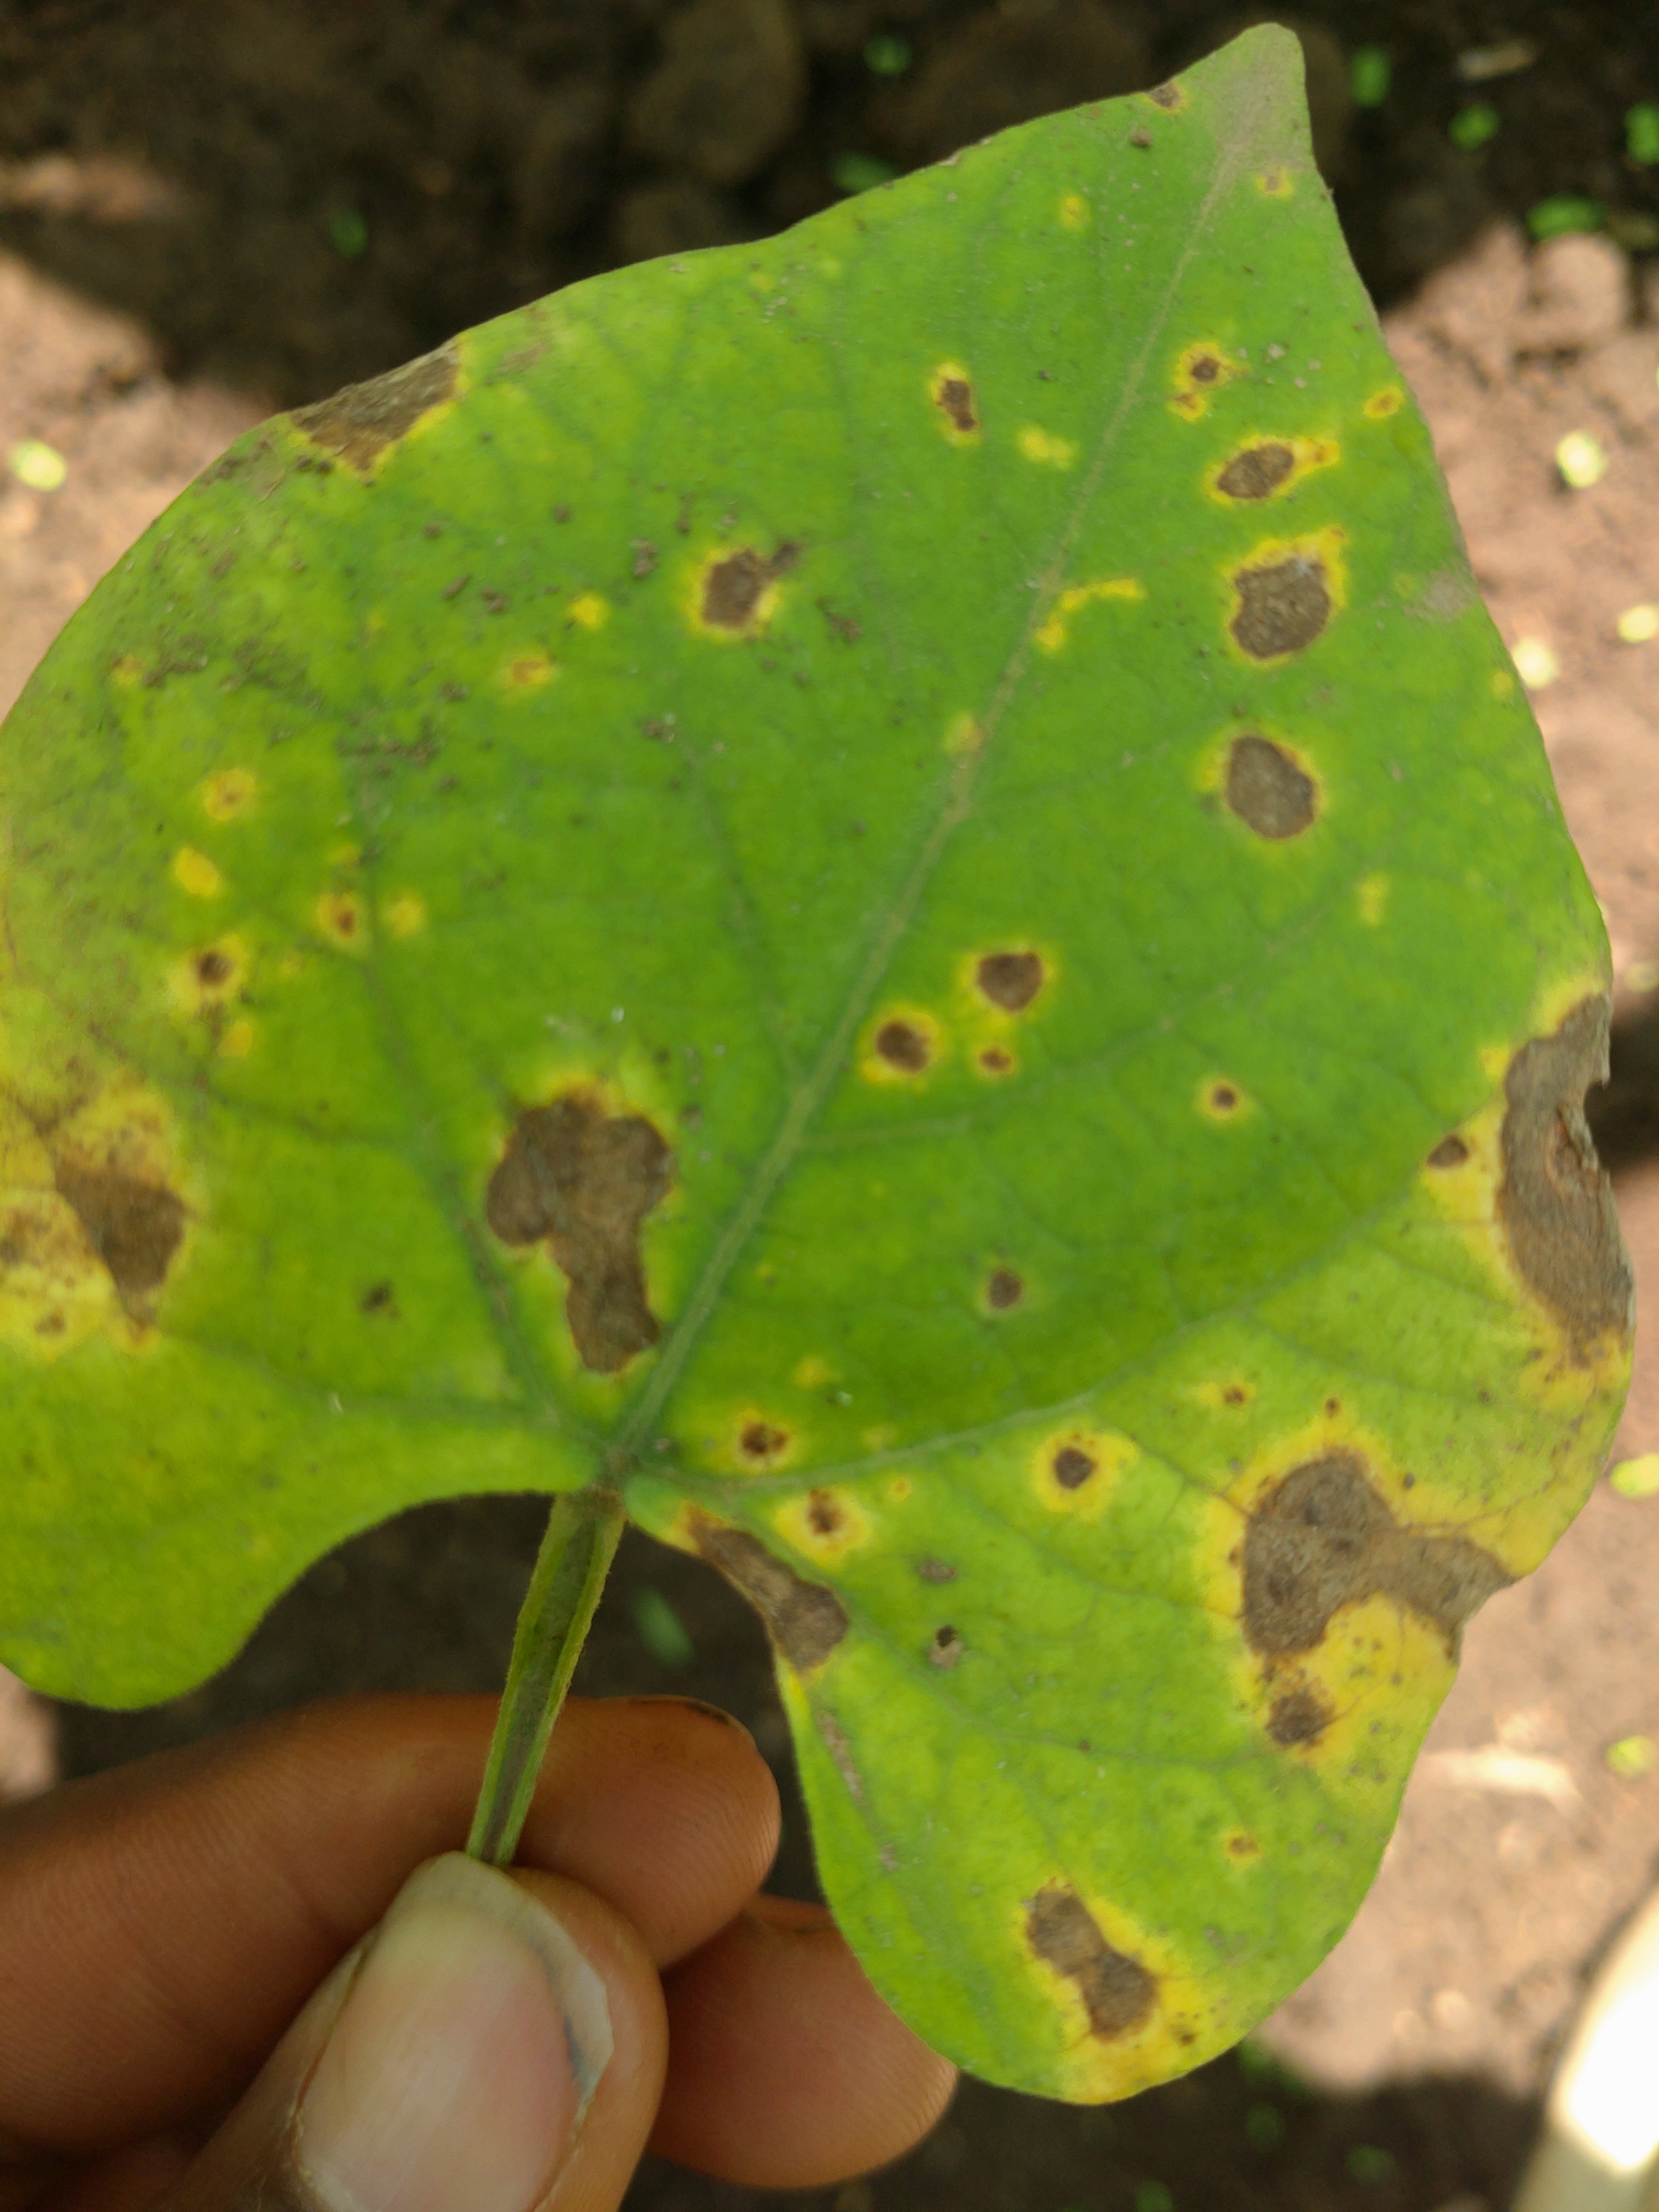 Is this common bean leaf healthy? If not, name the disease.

rust
